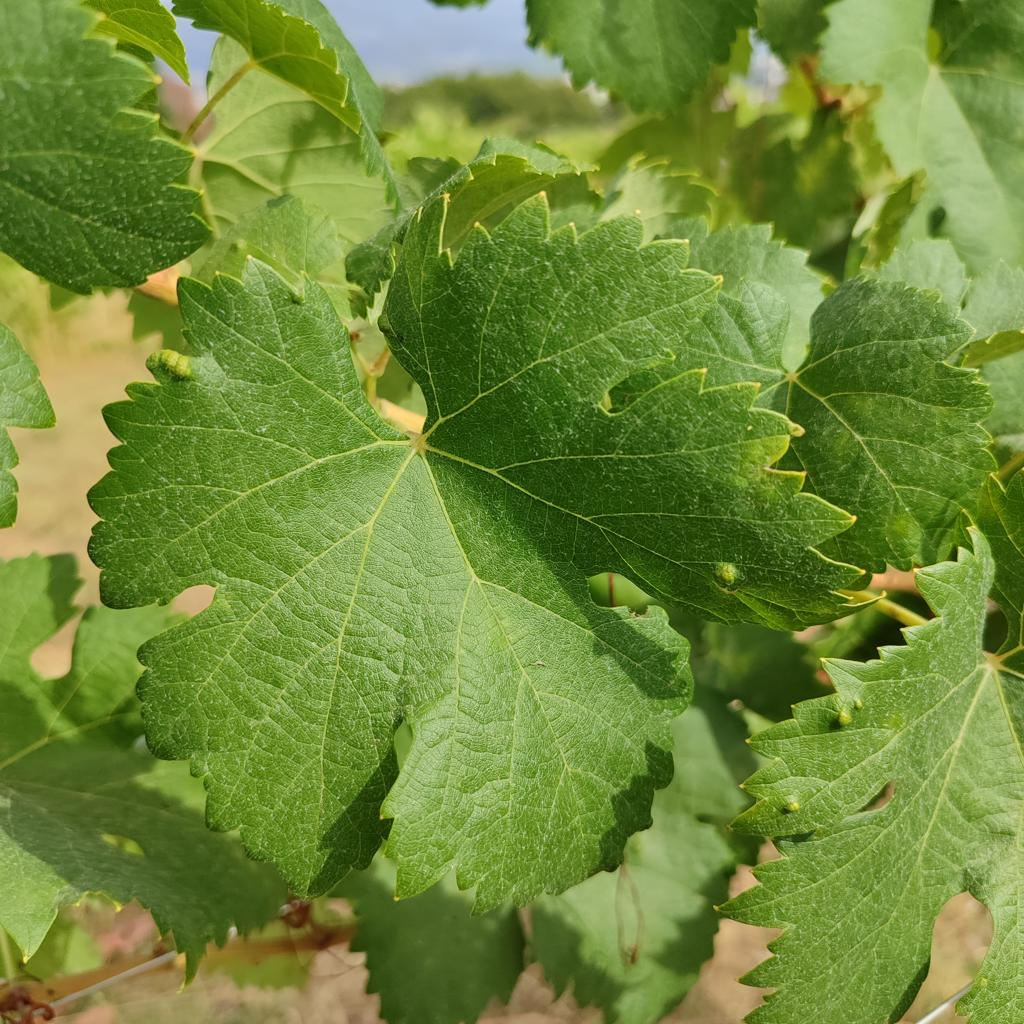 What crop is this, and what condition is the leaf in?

grapevine, healthy
